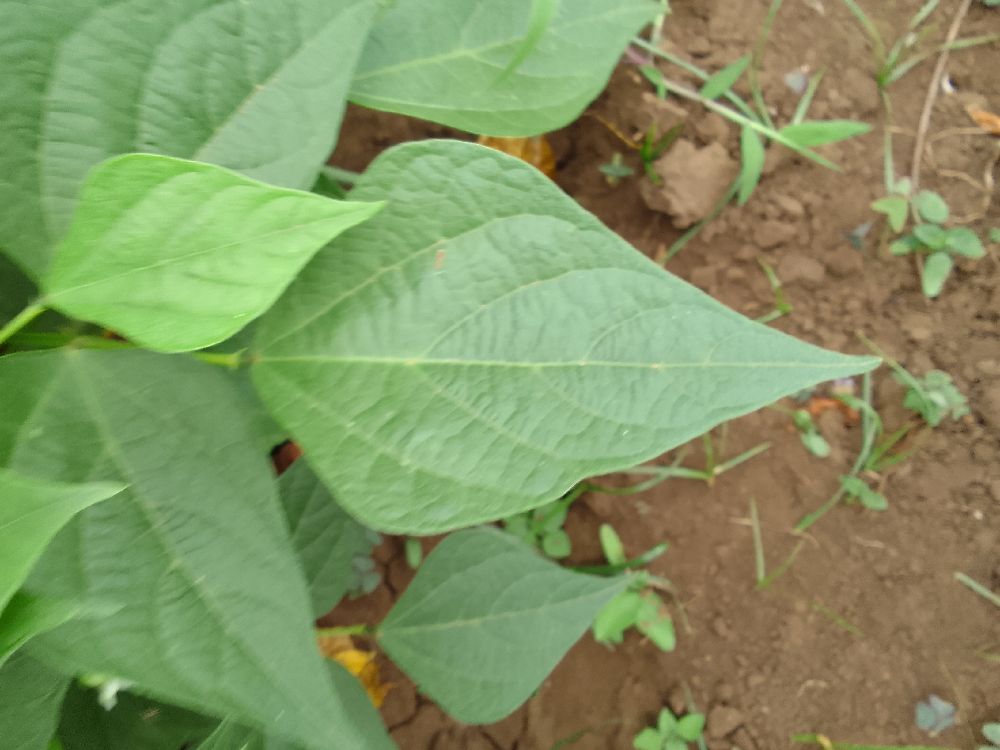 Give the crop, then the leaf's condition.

common bean, healthy
